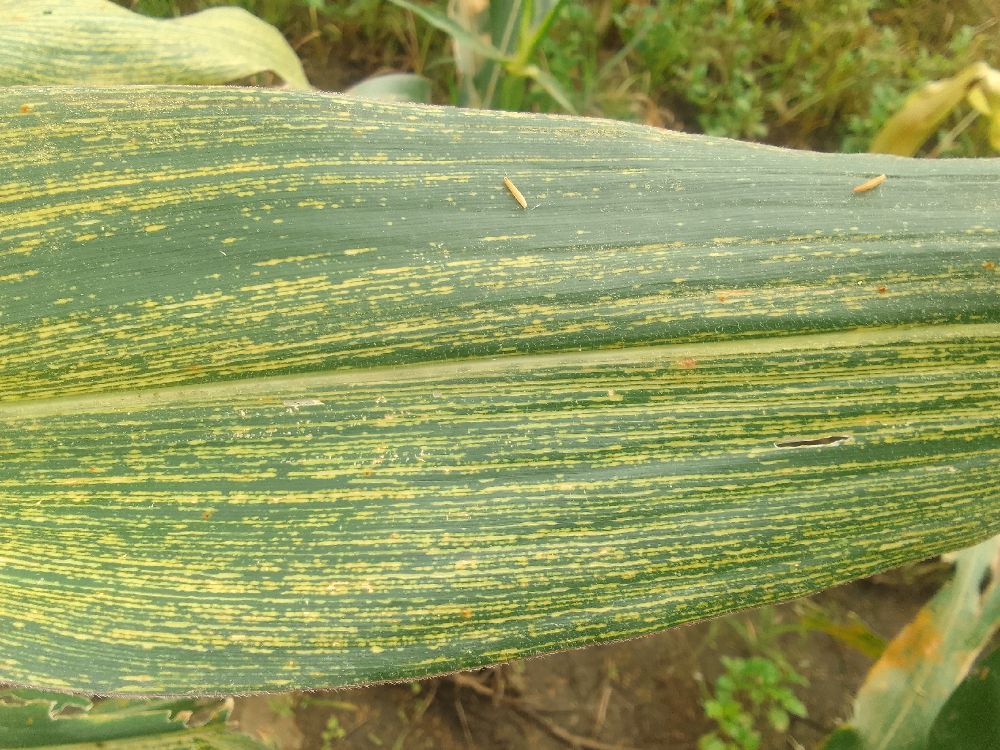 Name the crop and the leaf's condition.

maize, maize streak virus
